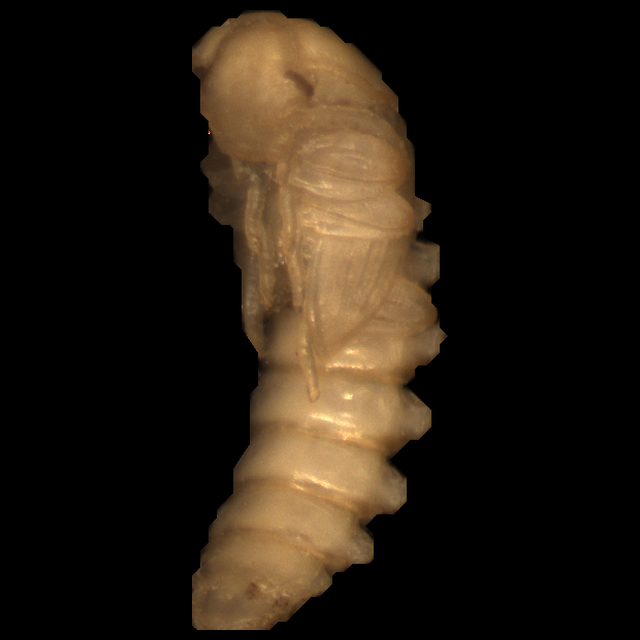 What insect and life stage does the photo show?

mealworm pupa
